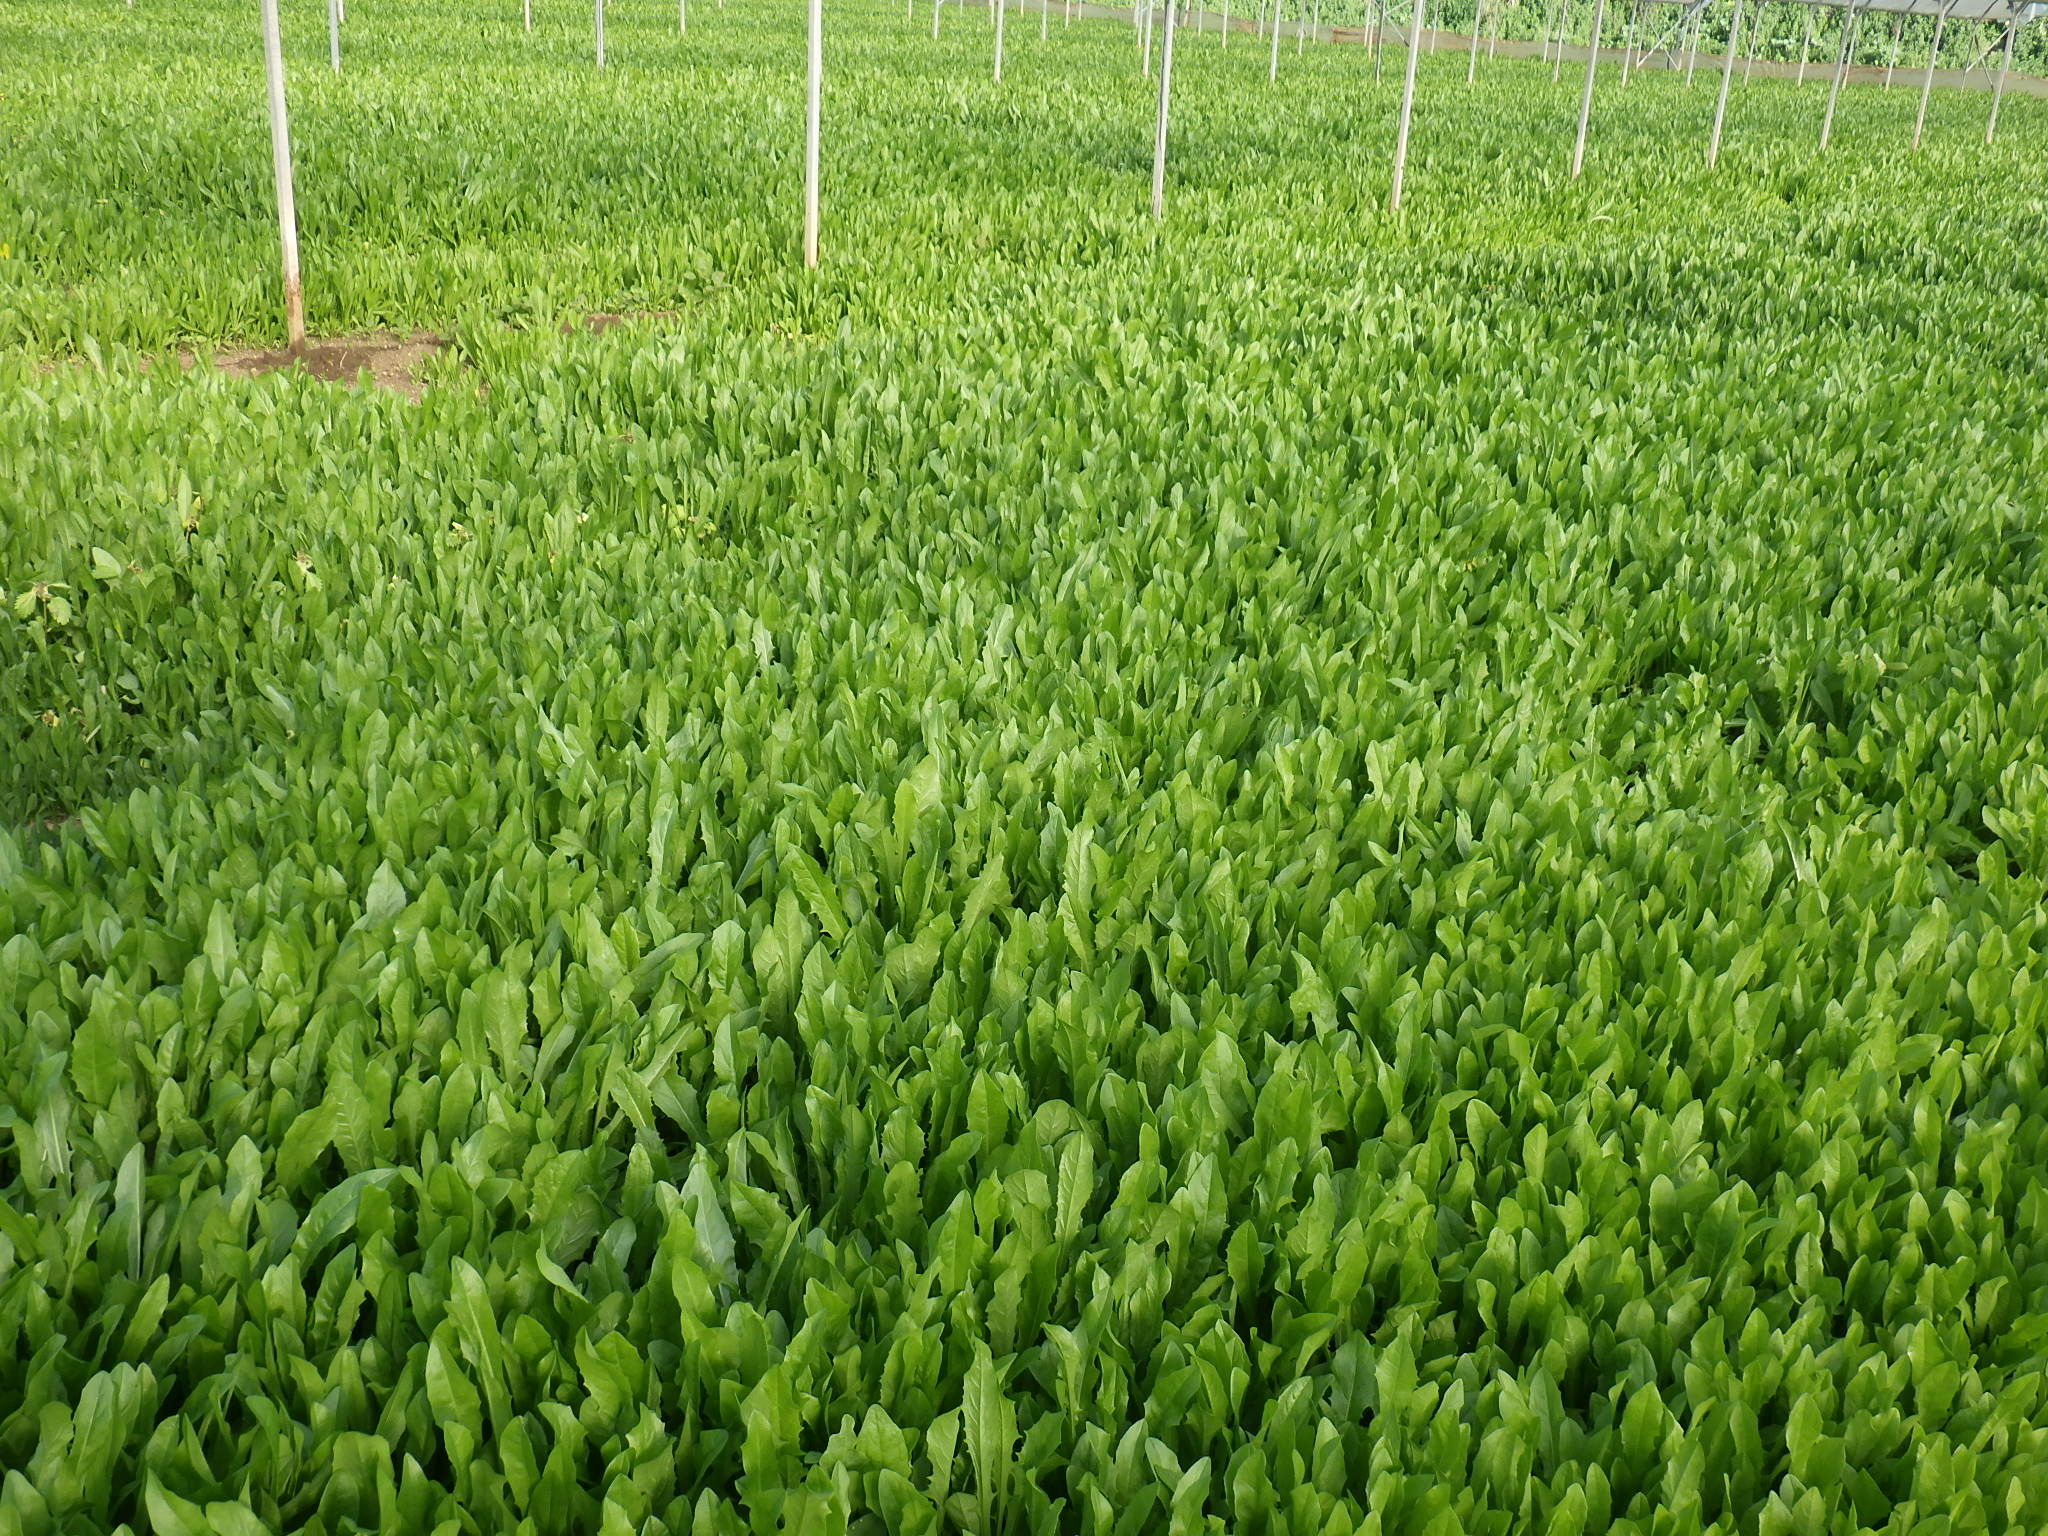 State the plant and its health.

chicory, healthy
